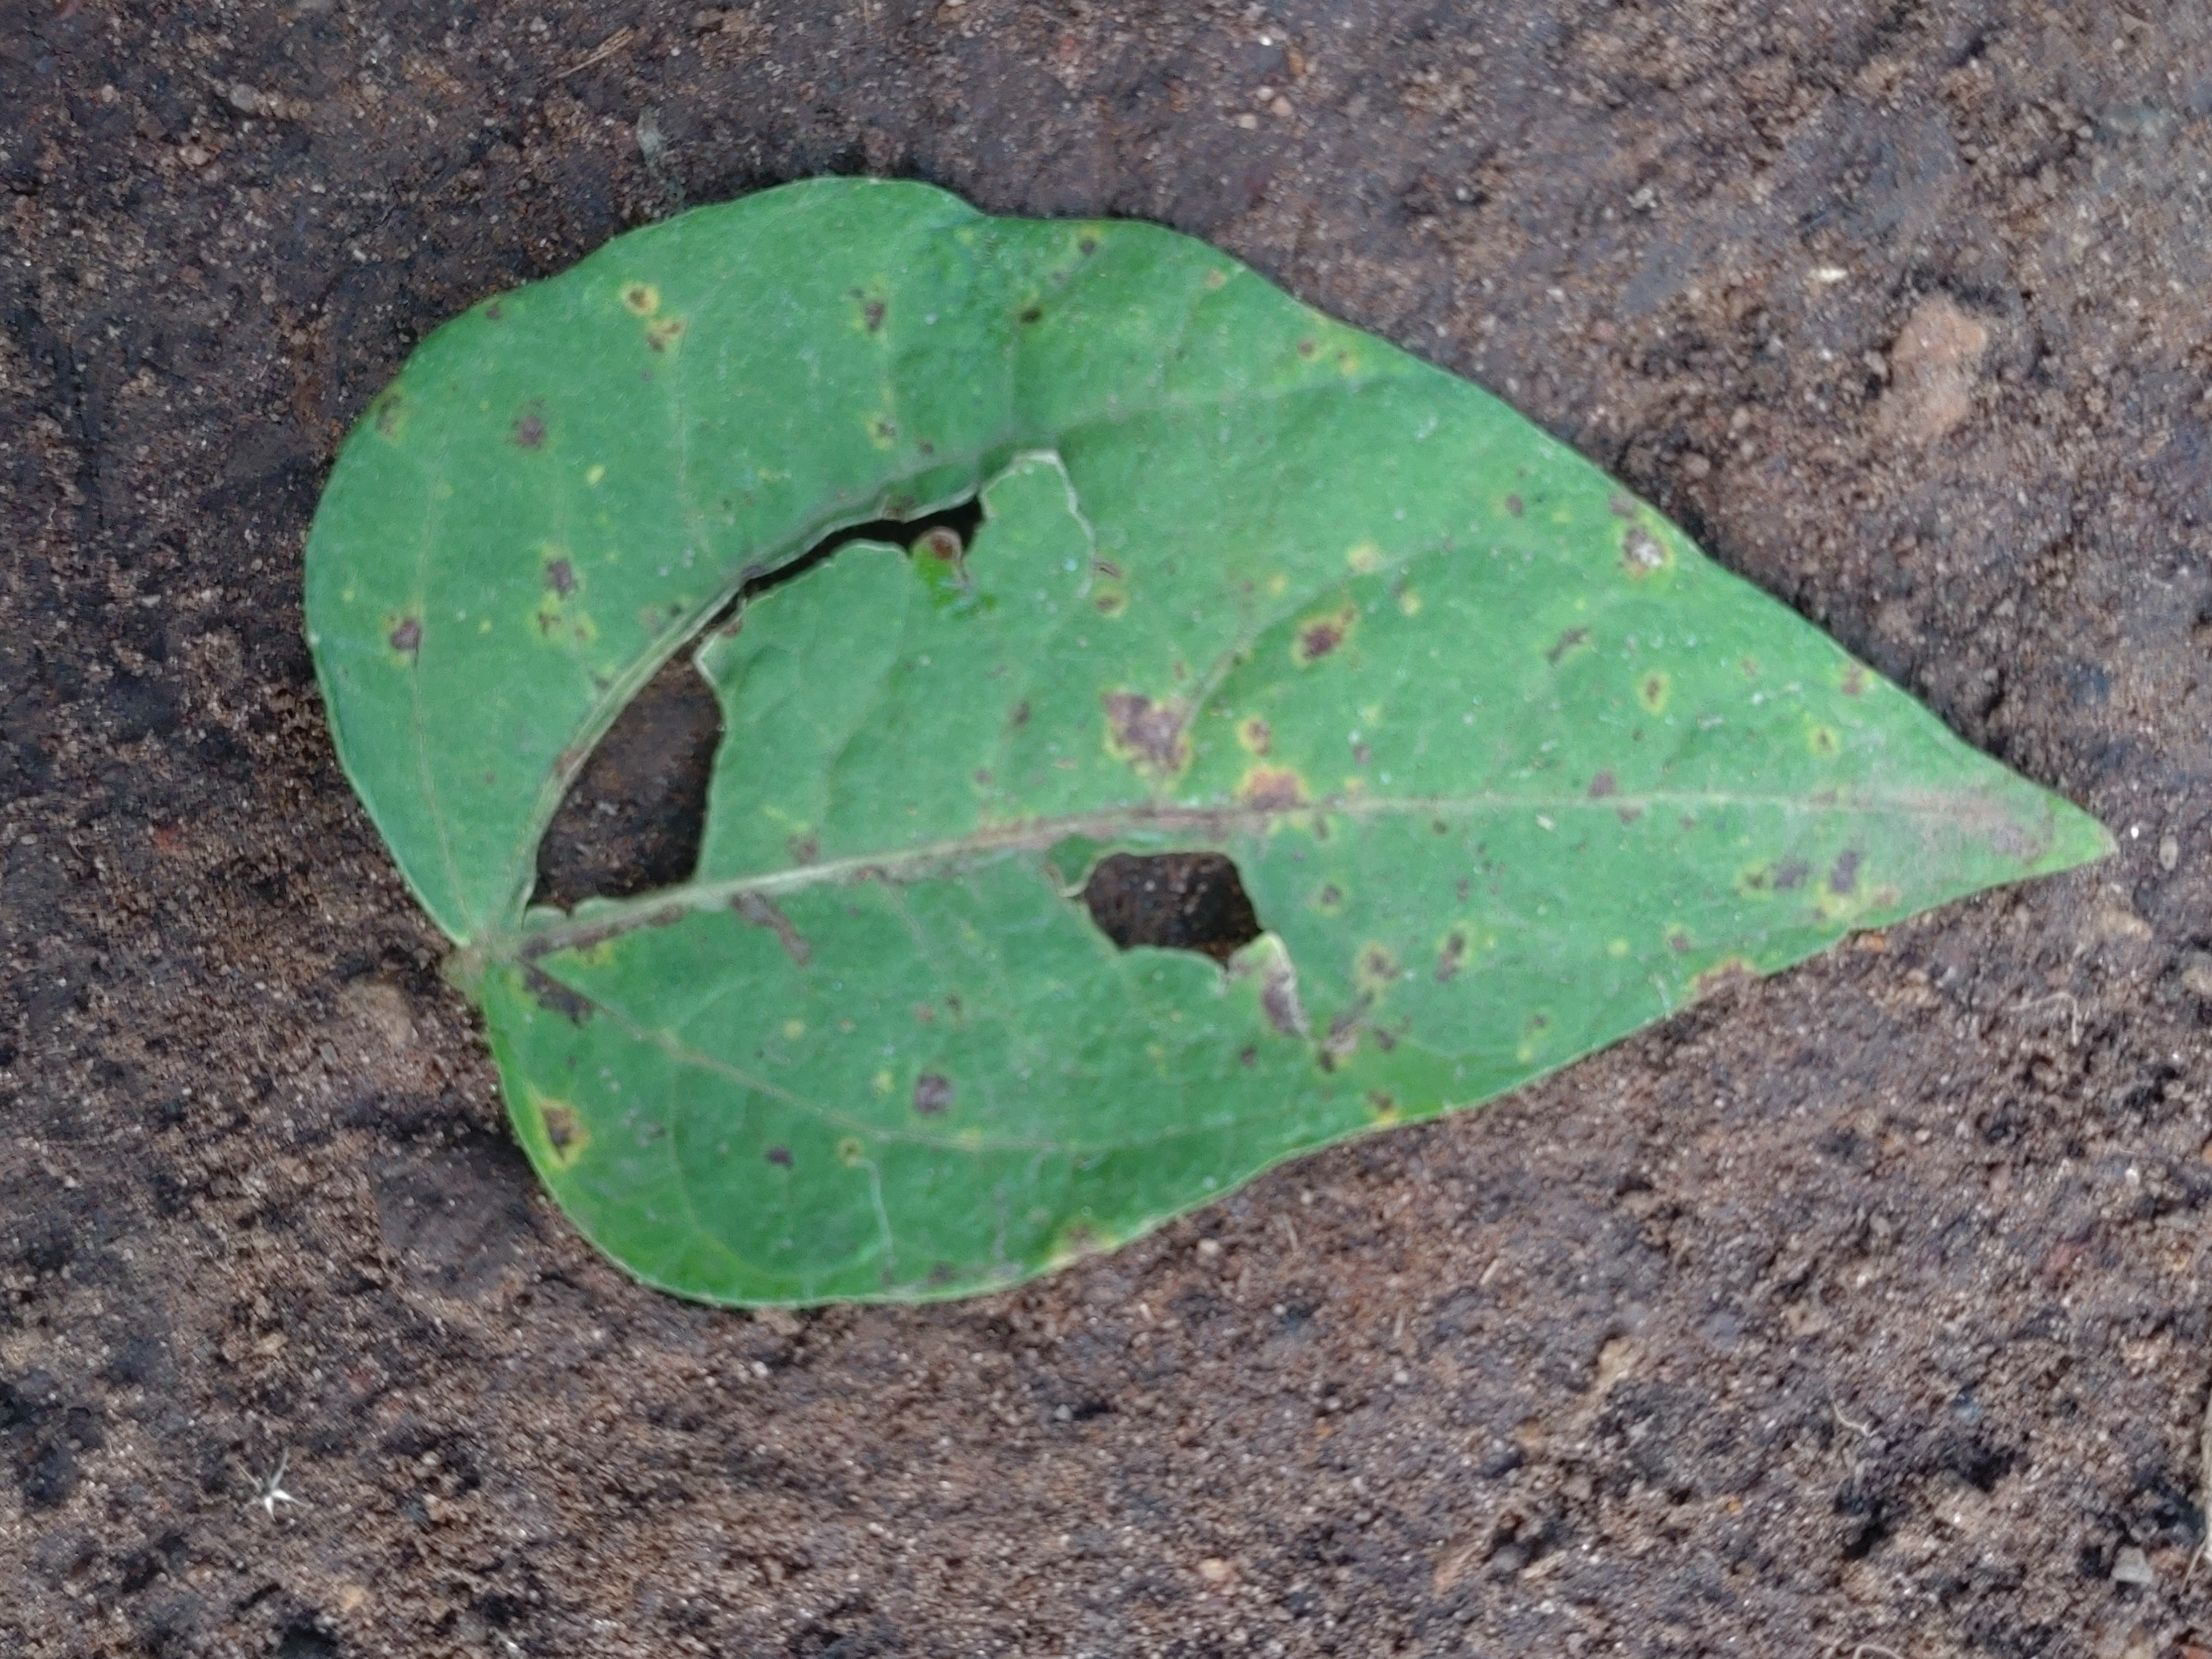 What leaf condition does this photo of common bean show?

anthracnose
